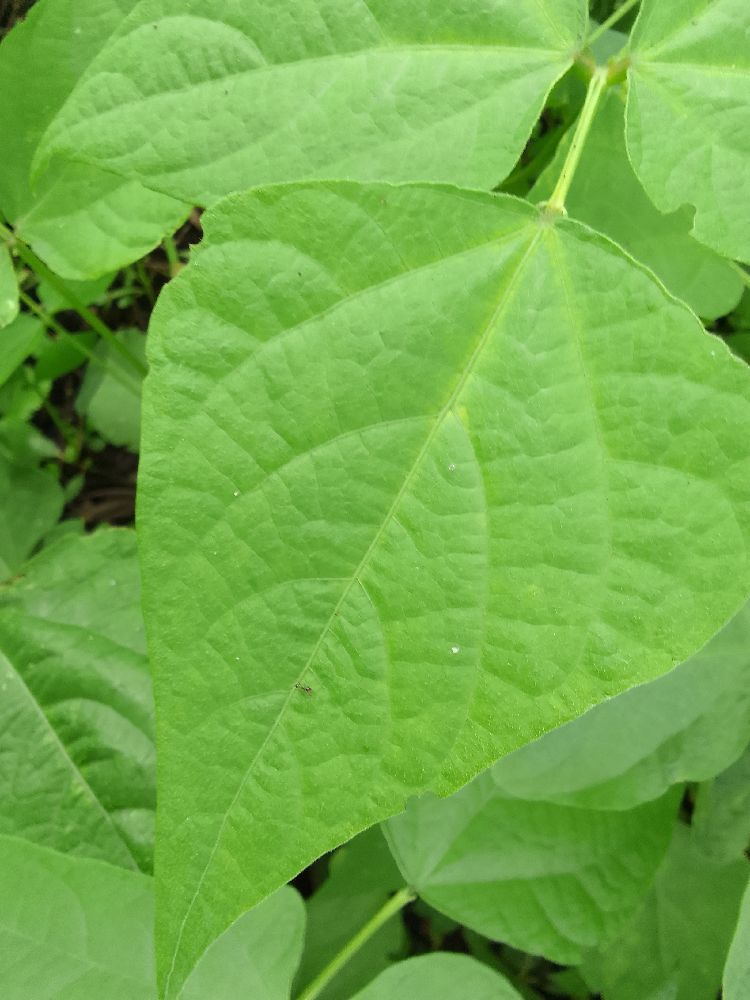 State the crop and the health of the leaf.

common bean, healthy
